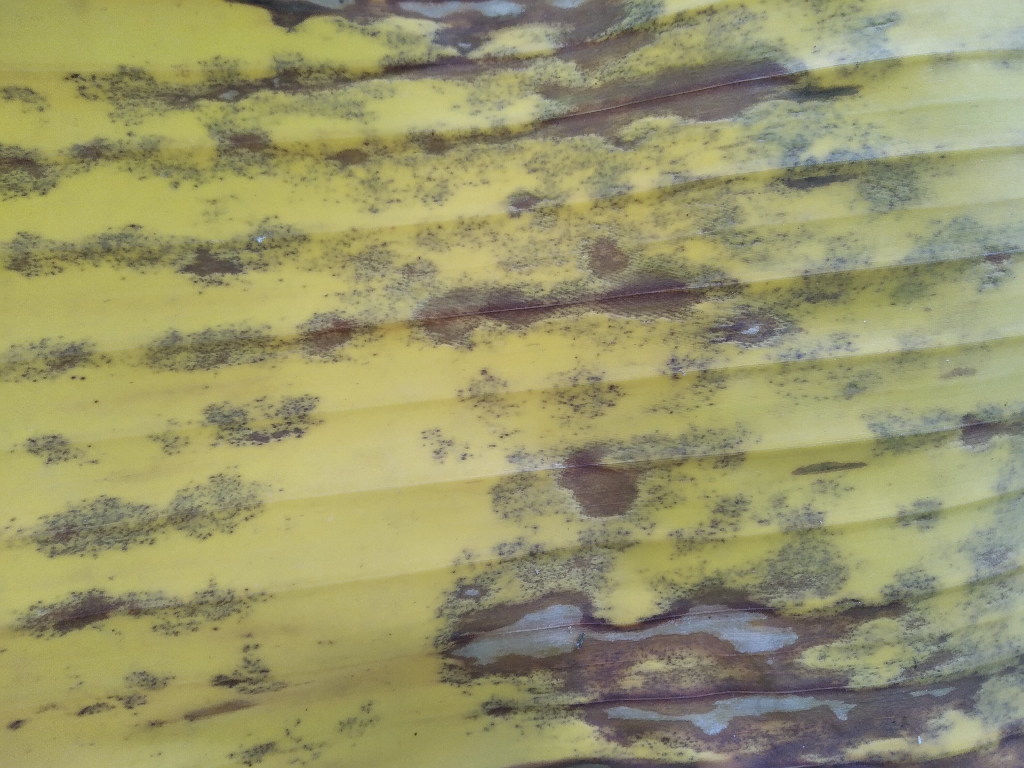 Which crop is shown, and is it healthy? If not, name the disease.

banana, black sigatoka
